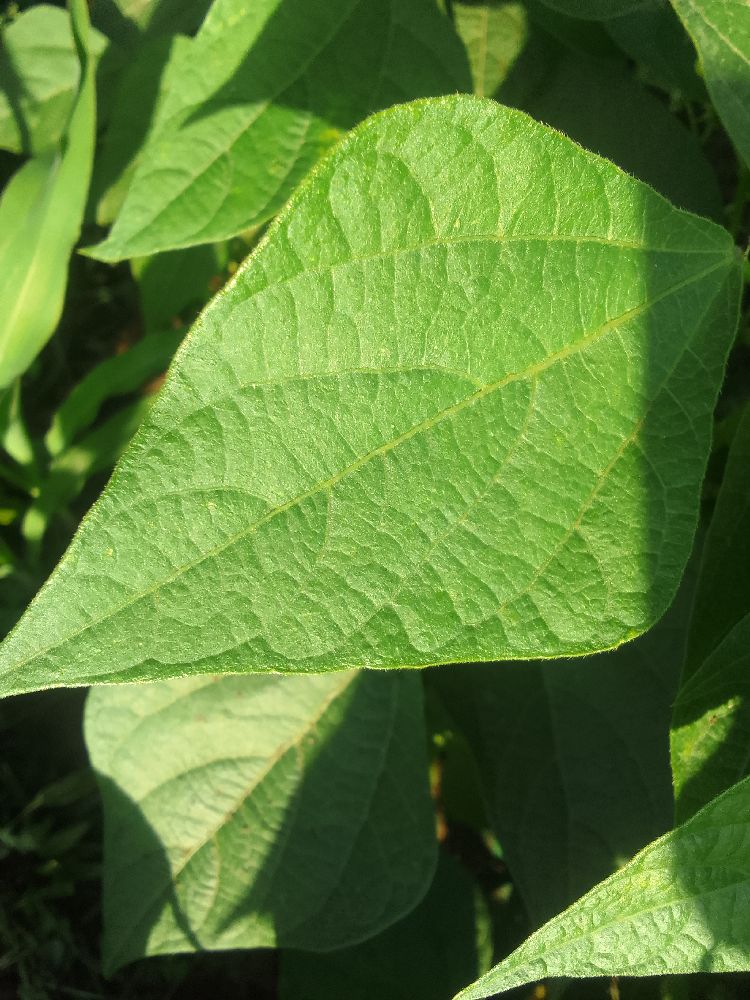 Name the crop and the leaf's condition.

common bean, healthy
